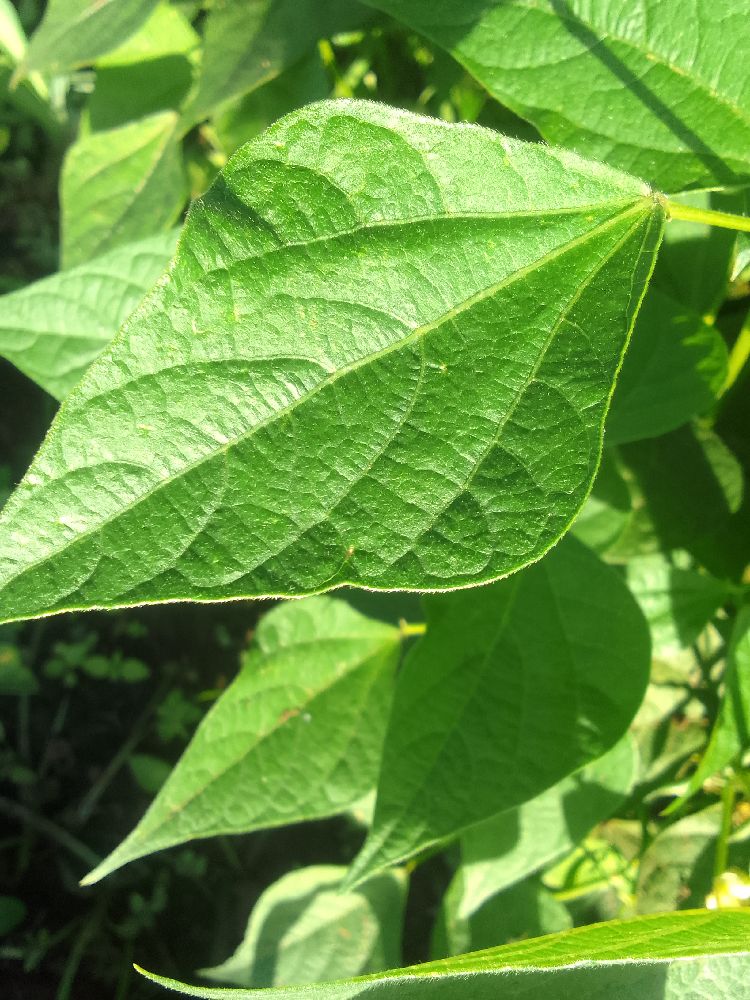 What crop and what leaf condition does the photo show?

common bean, healthy
